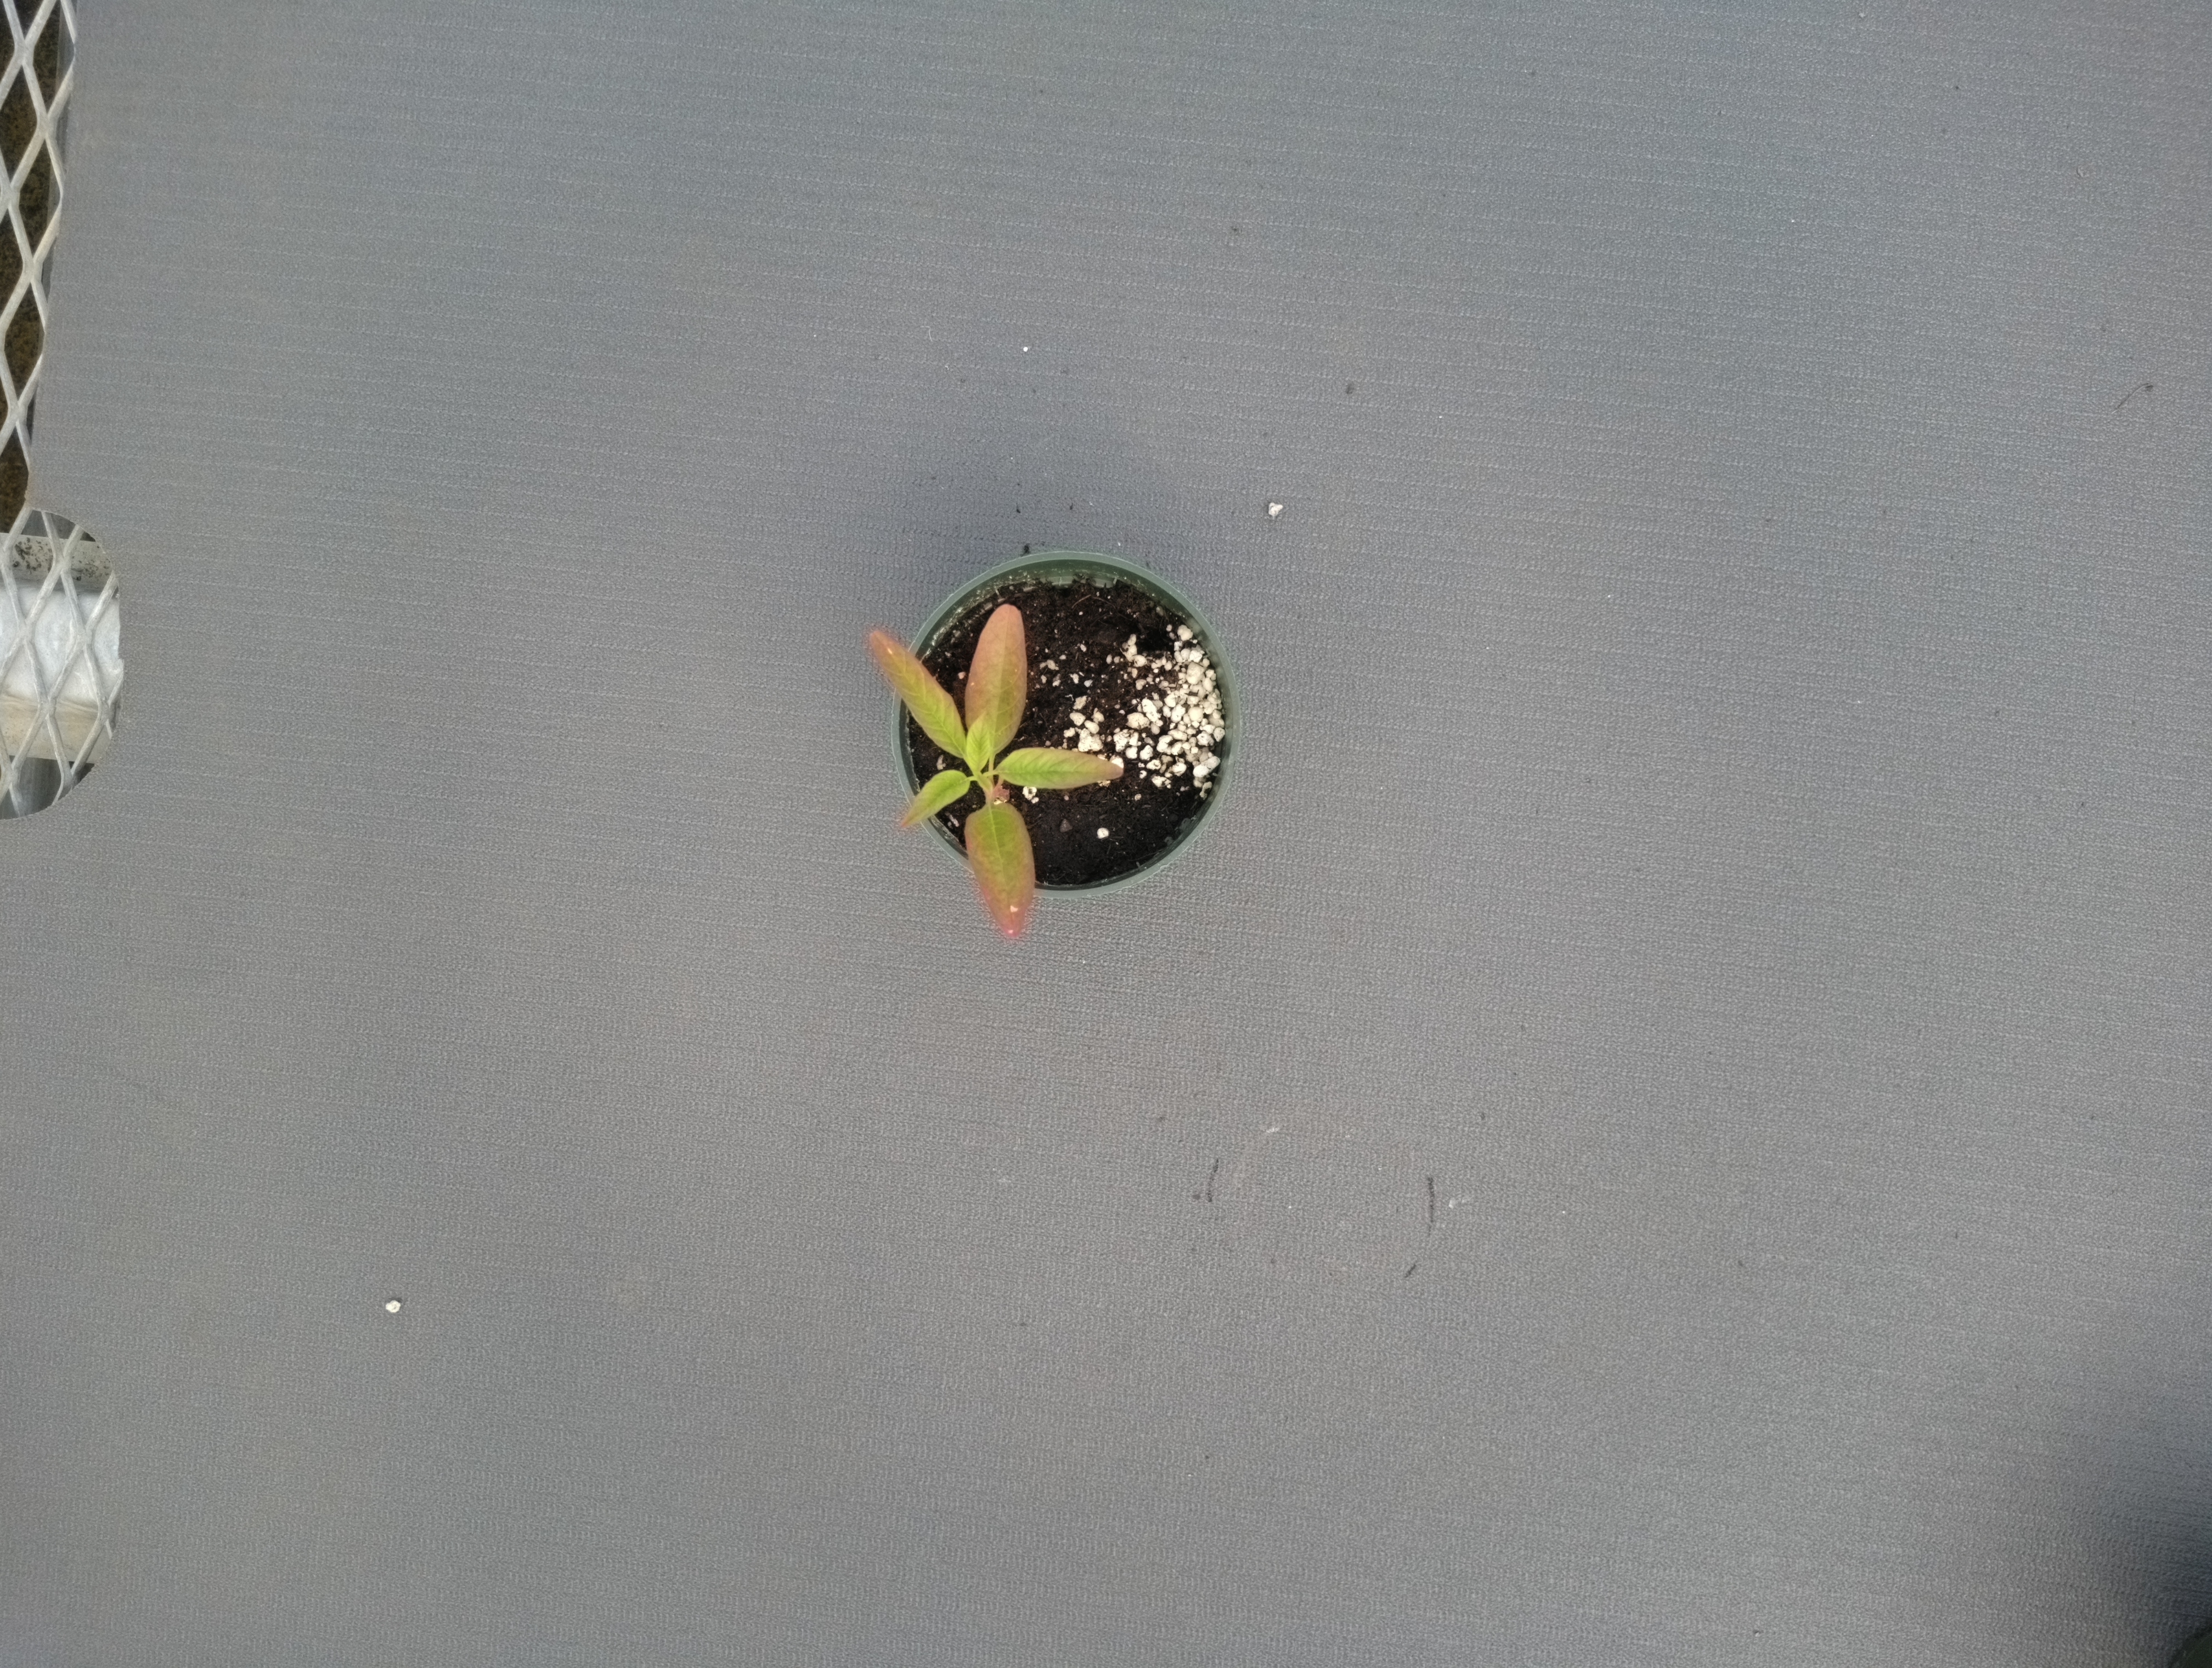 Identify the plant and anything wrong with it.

waterhemp, healthy untreated
